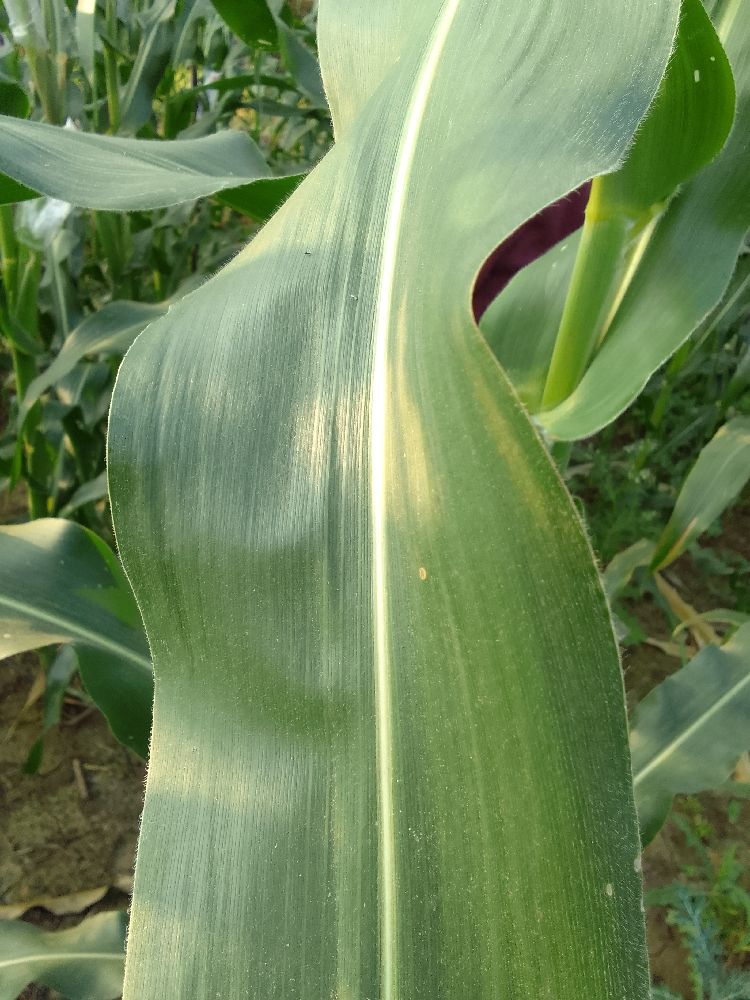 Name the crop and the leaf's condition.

maize, healthy
